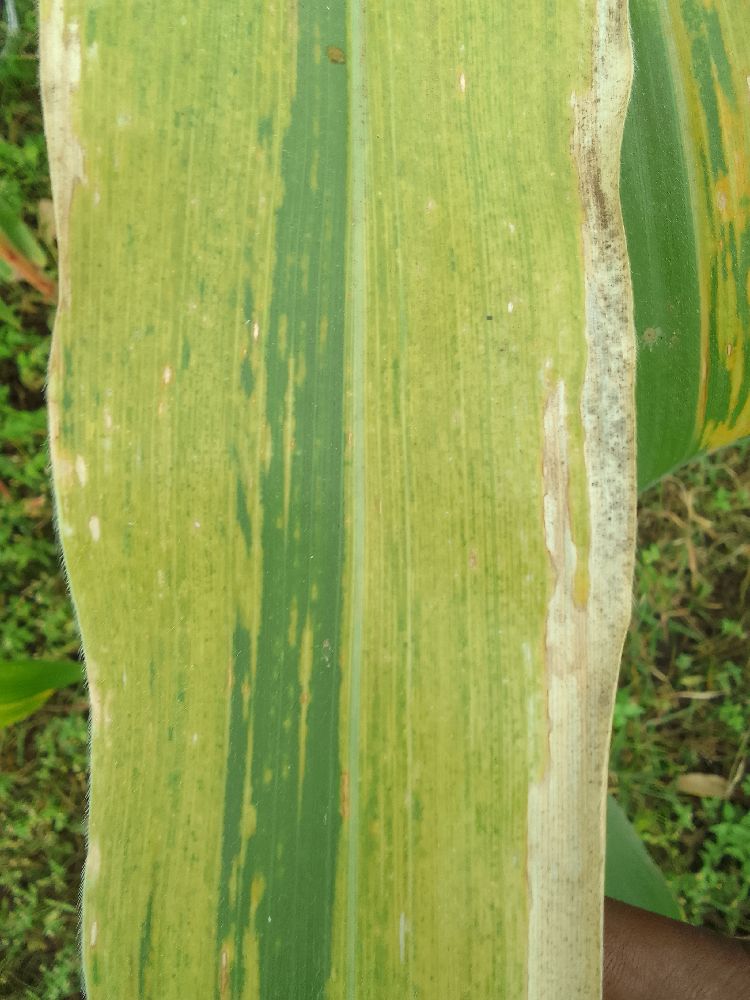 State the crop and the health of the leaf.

maize, maize lethal necrosis
